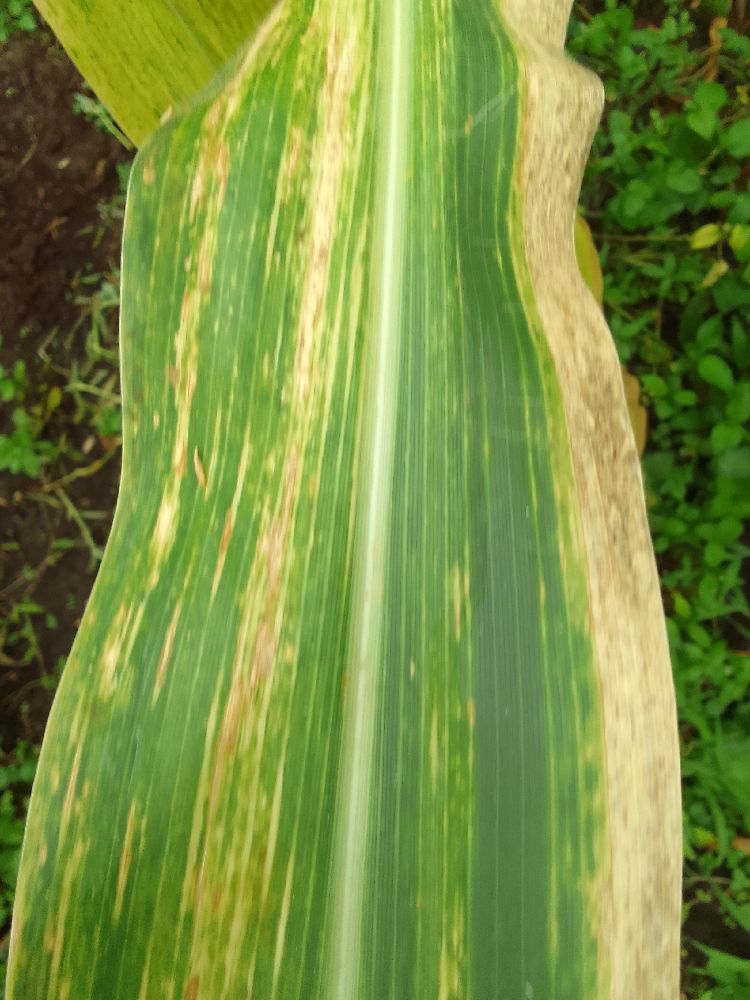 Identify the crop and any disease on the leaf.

maize, maize lethal necrosis
